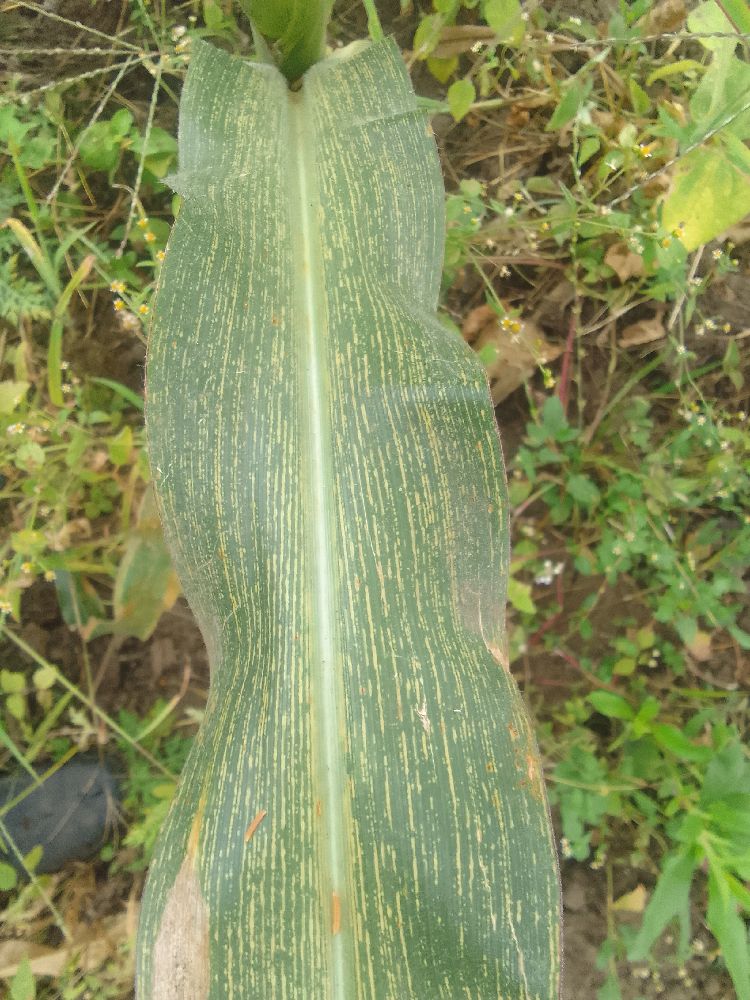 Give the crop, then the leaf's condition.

maize, maize streak virus
